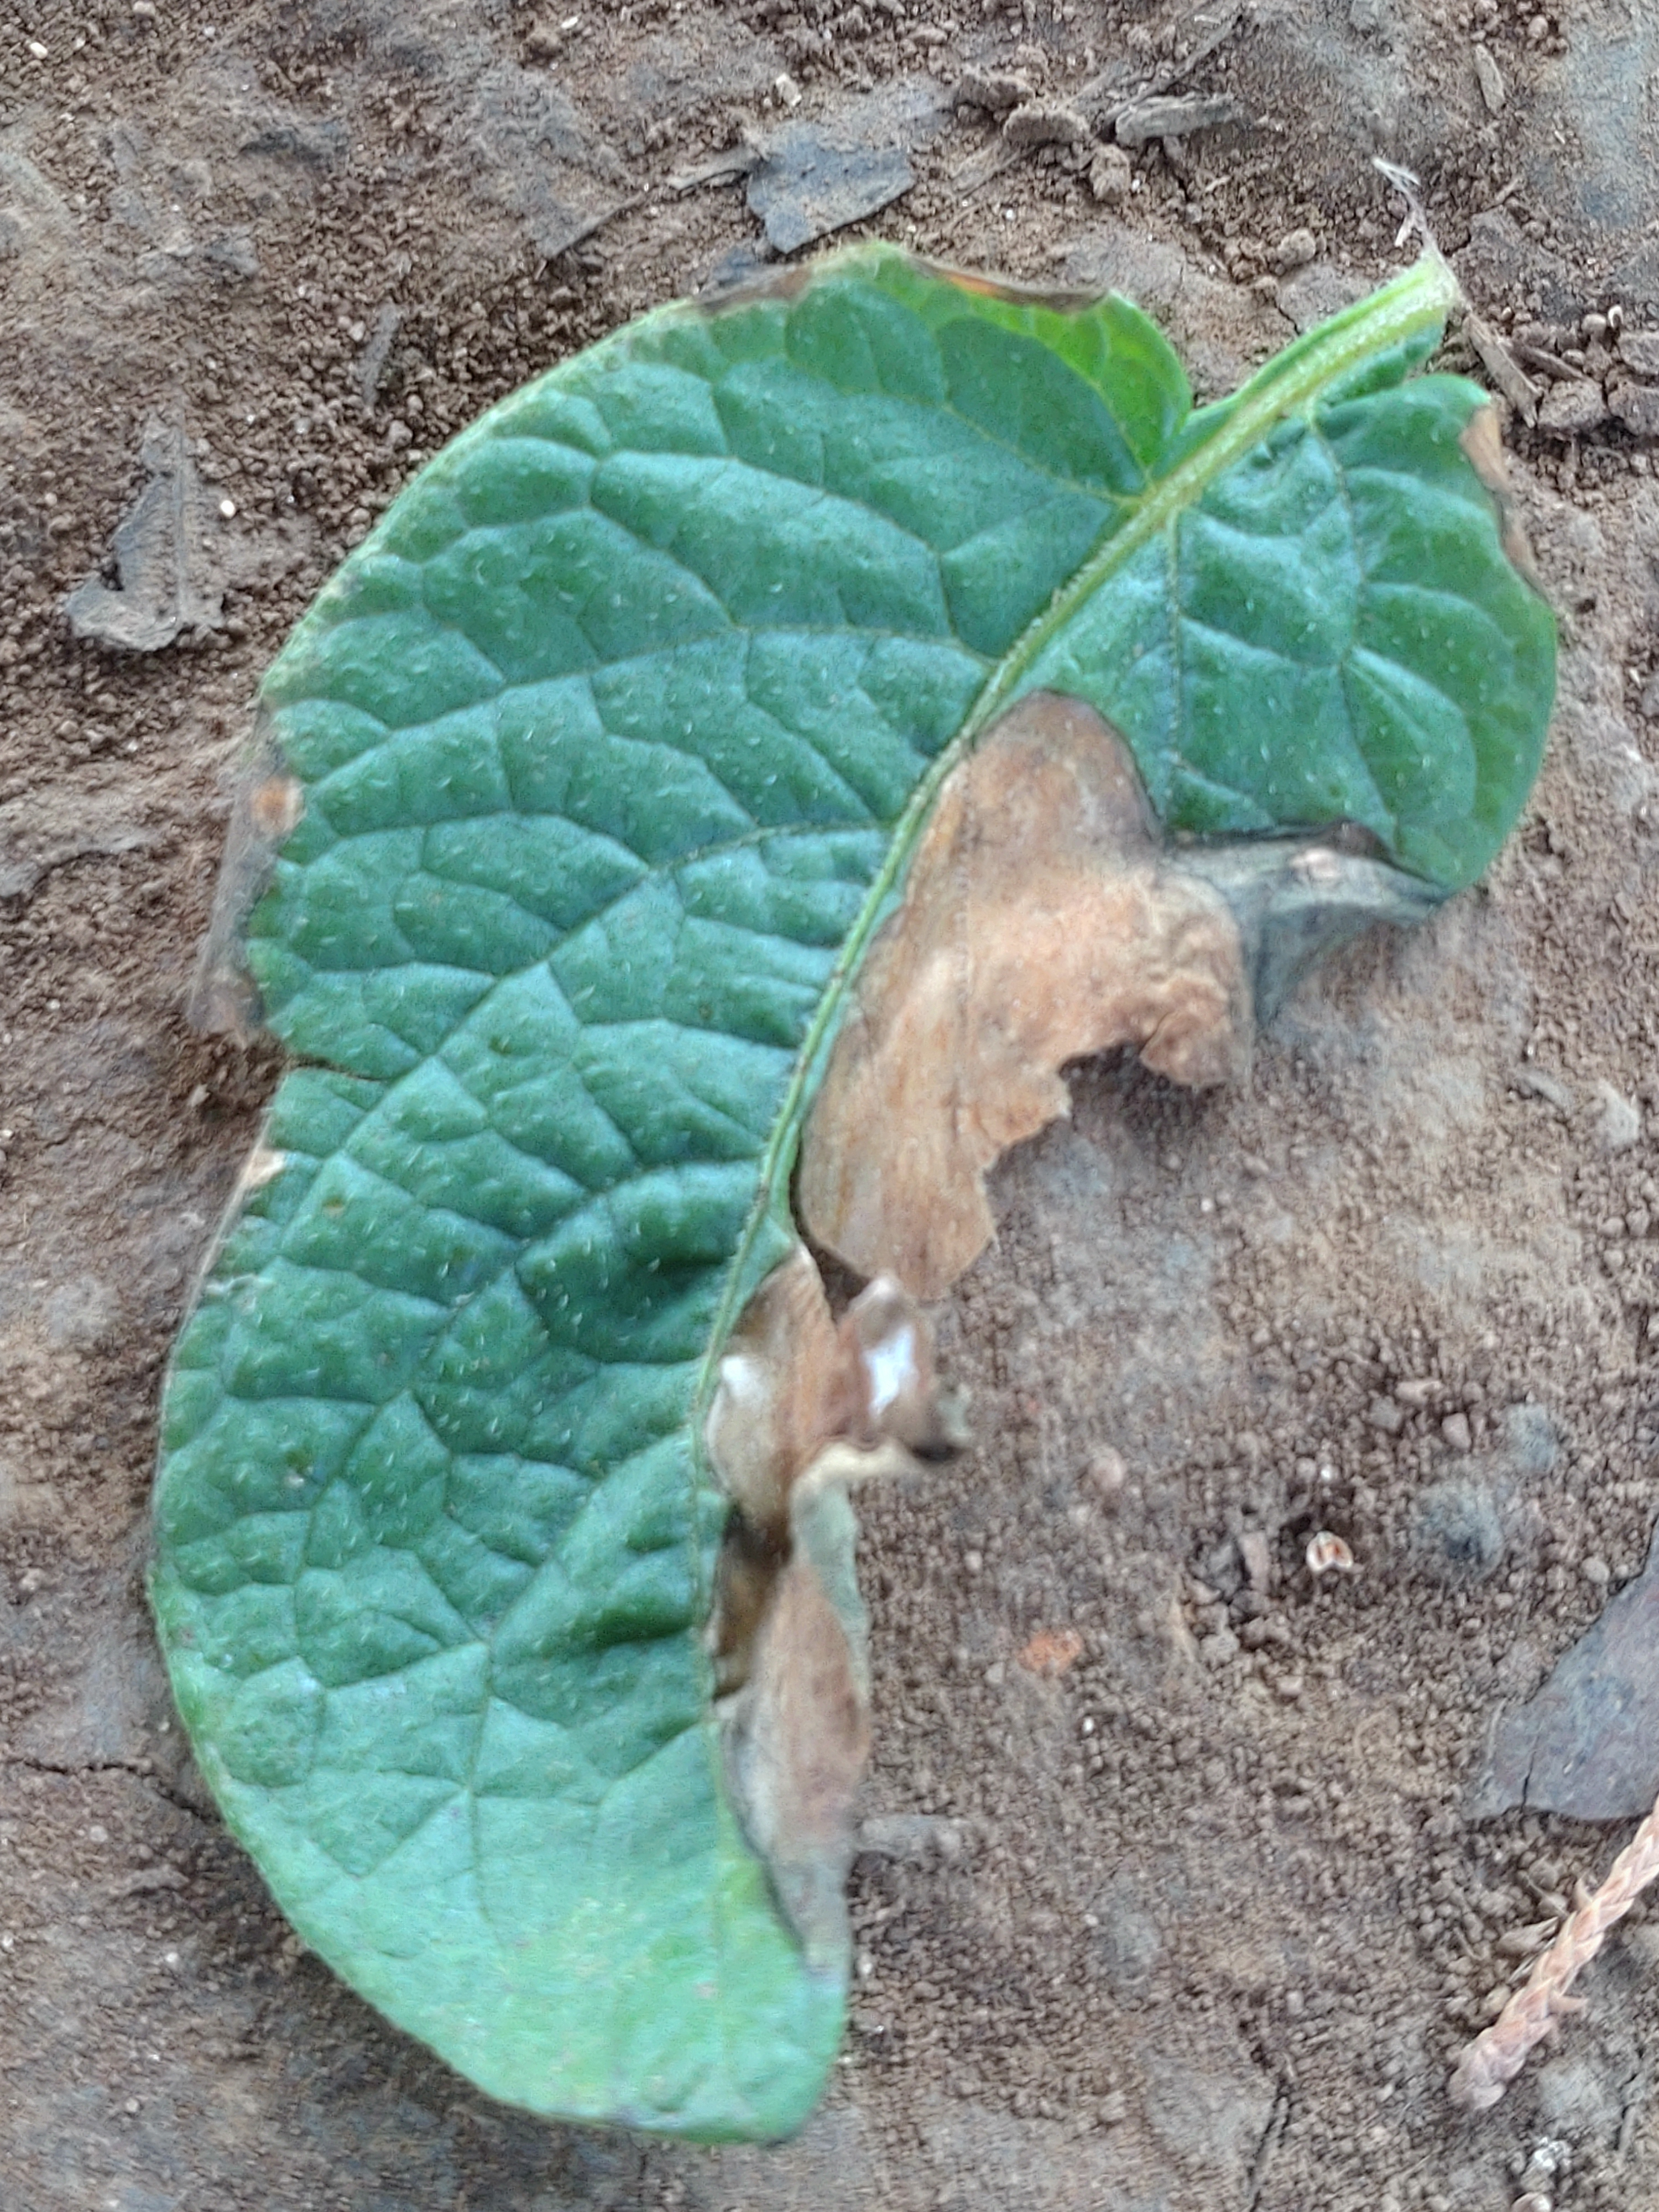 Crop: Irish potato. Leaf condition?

early blight
